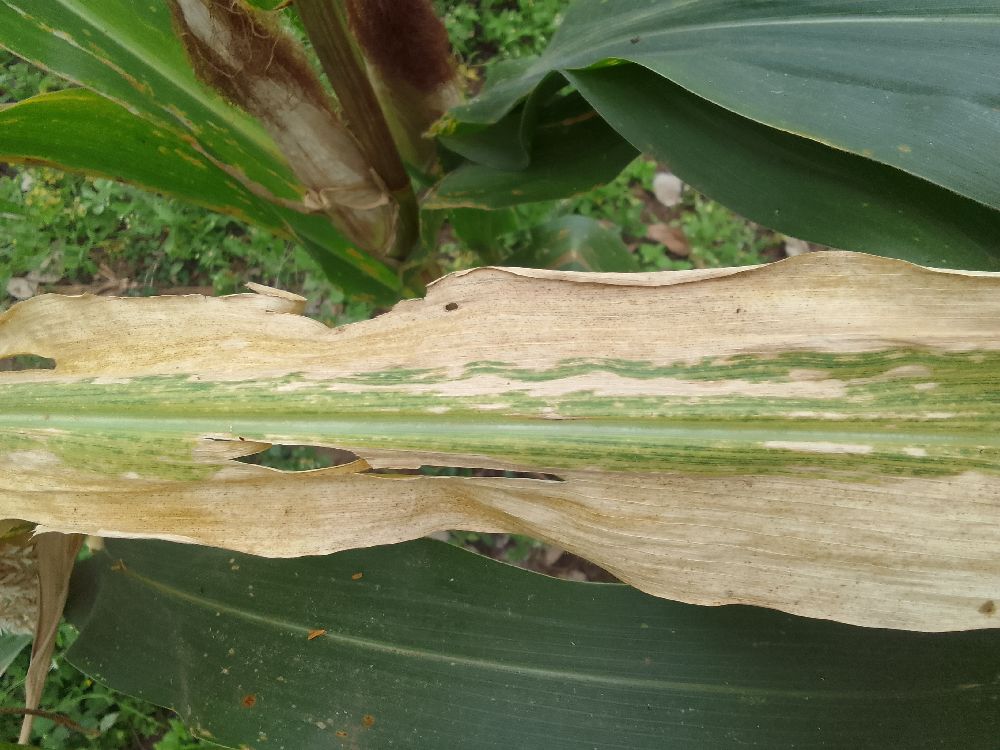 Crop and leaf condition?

maize, maize lethal necrosis
